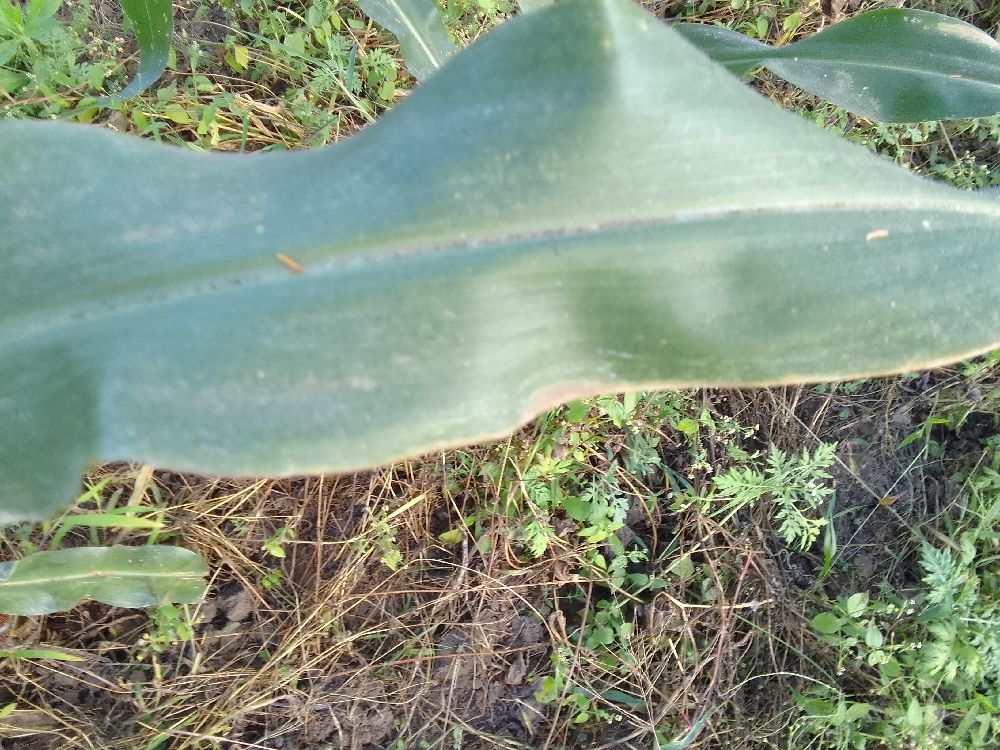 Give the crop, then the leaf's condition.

maize, healthy
